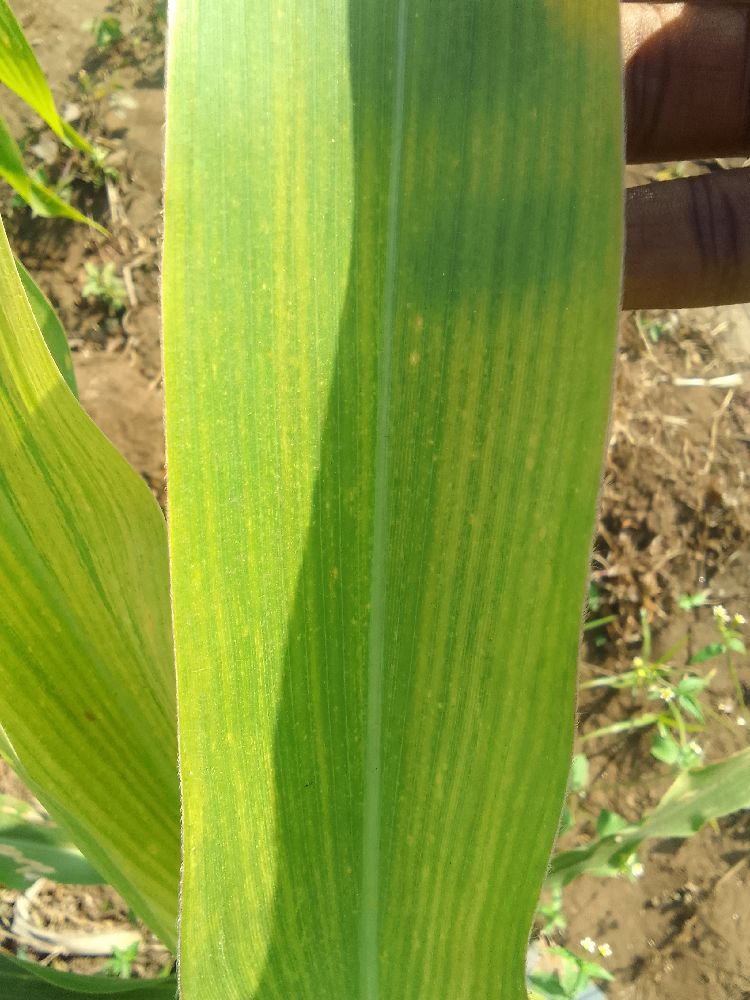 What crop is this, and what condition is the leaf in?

maize, maize lethal necrosis
